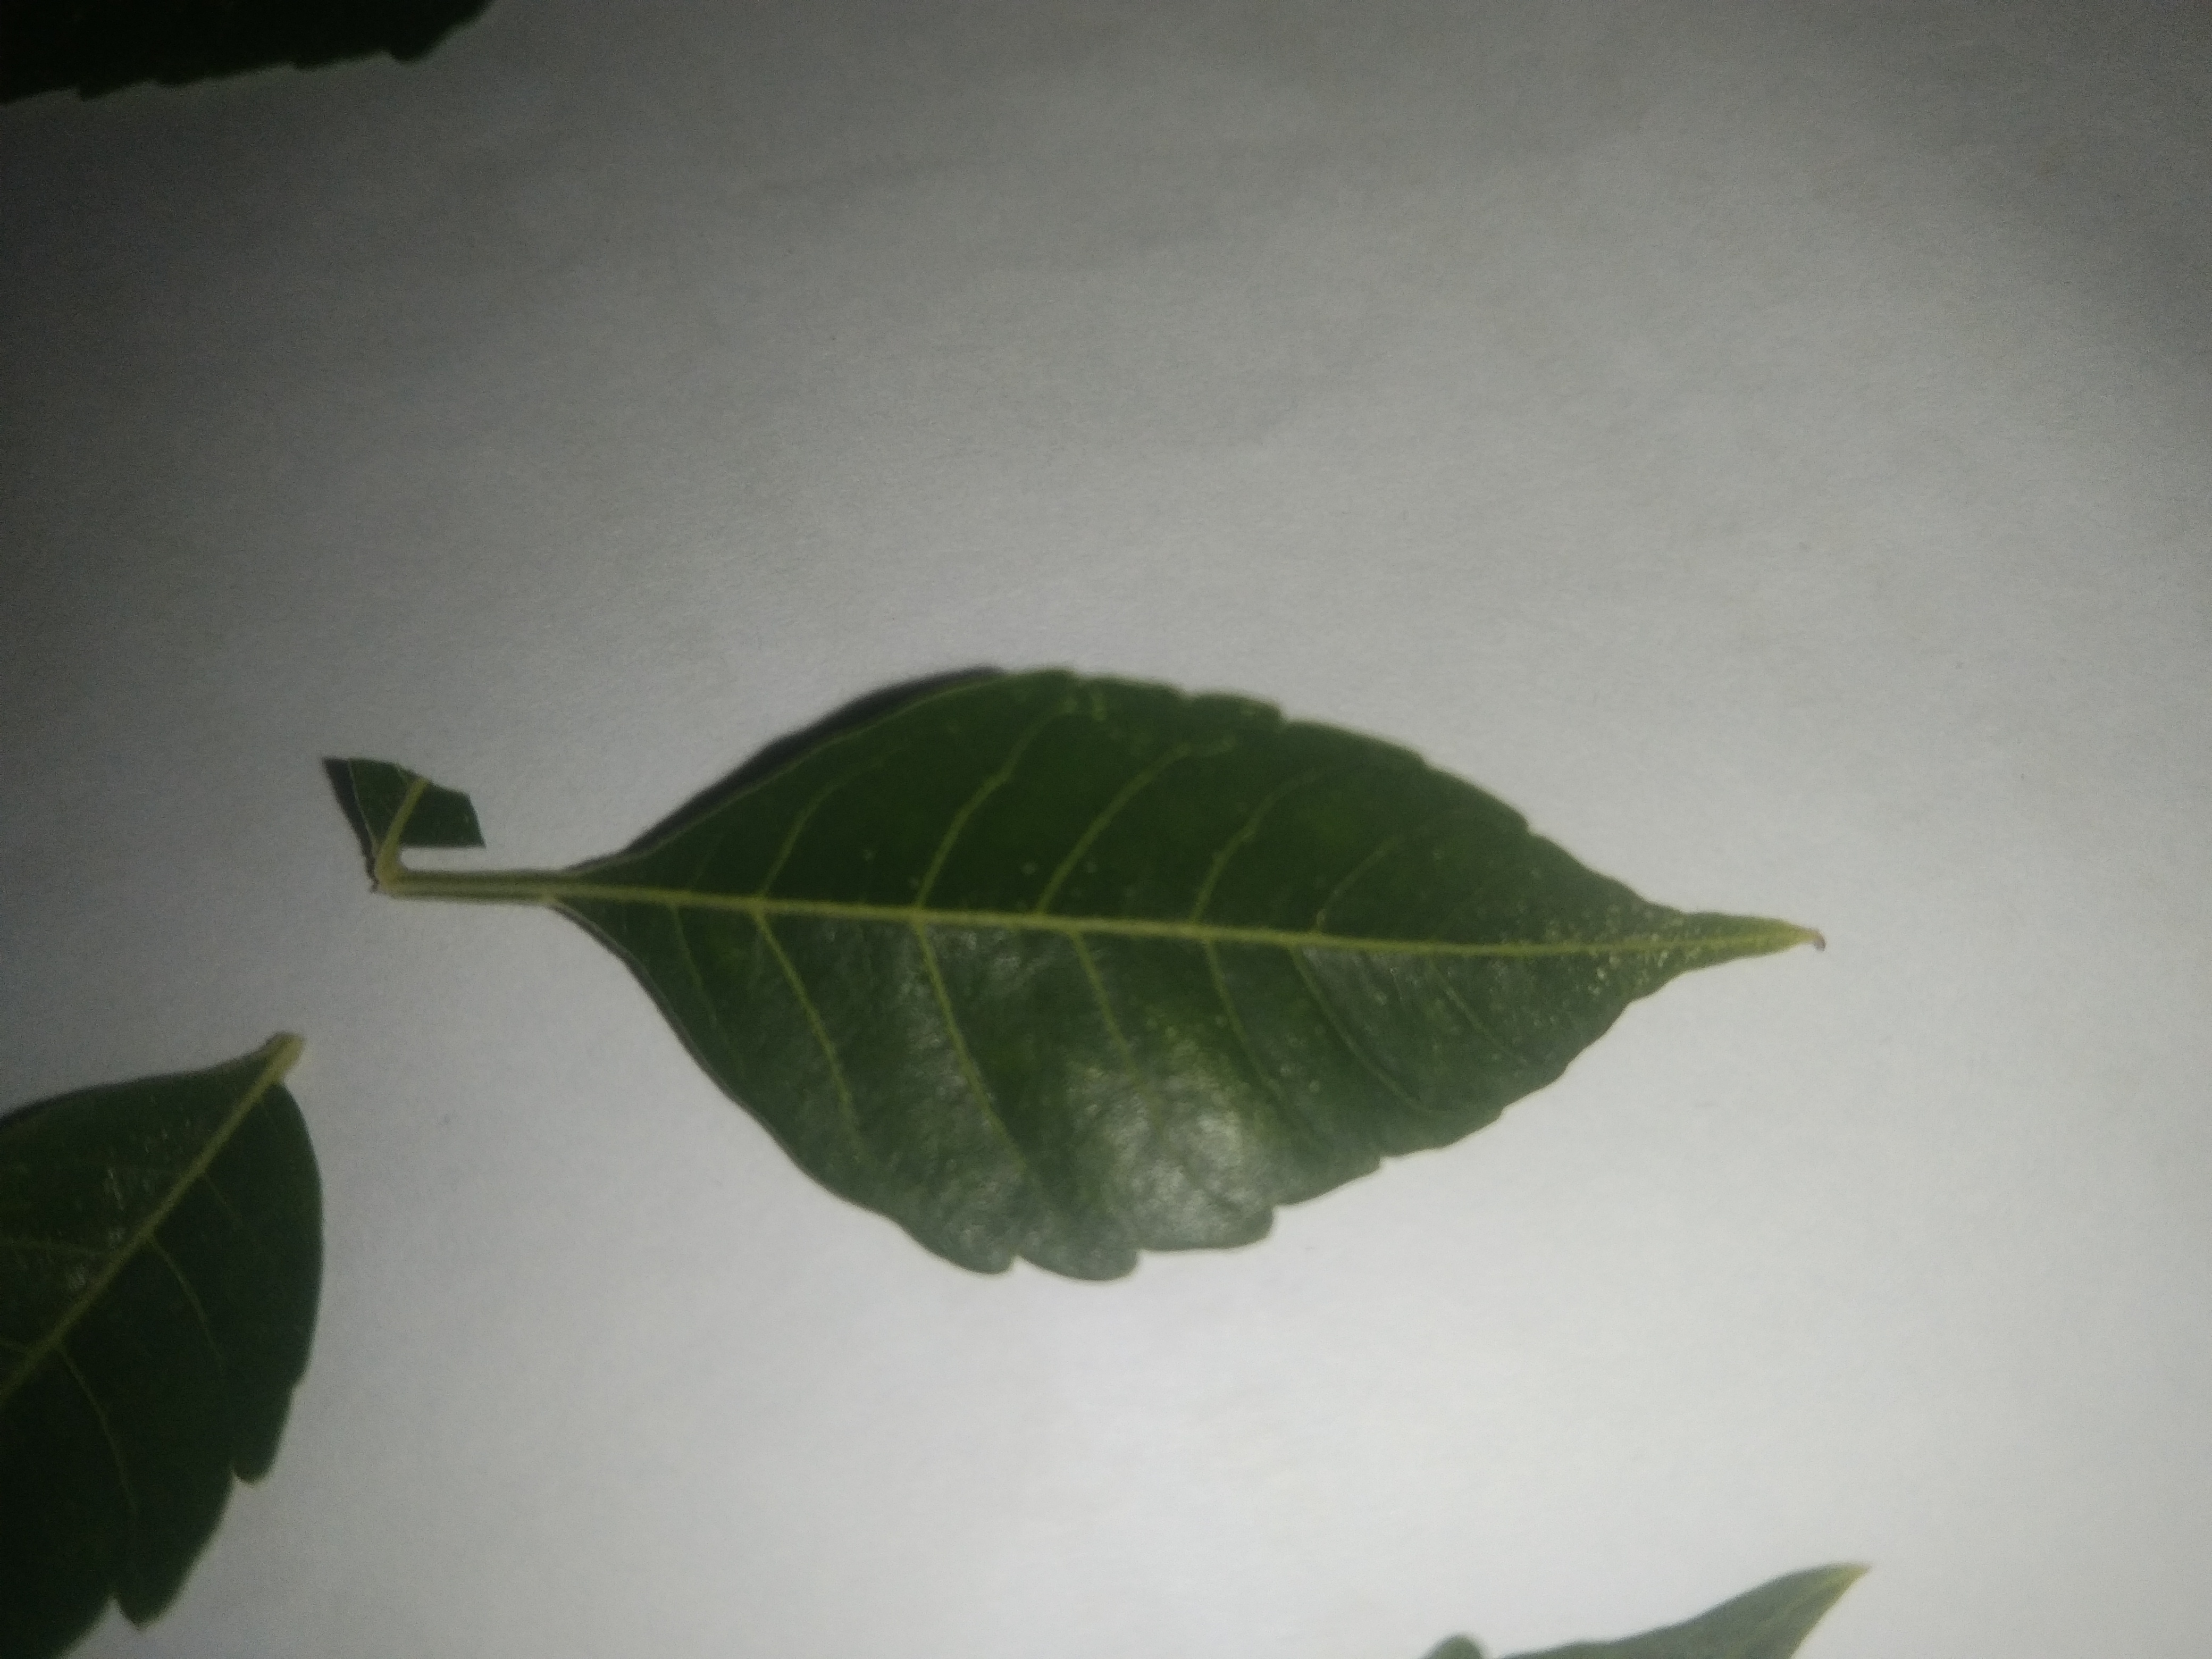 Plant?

neem
